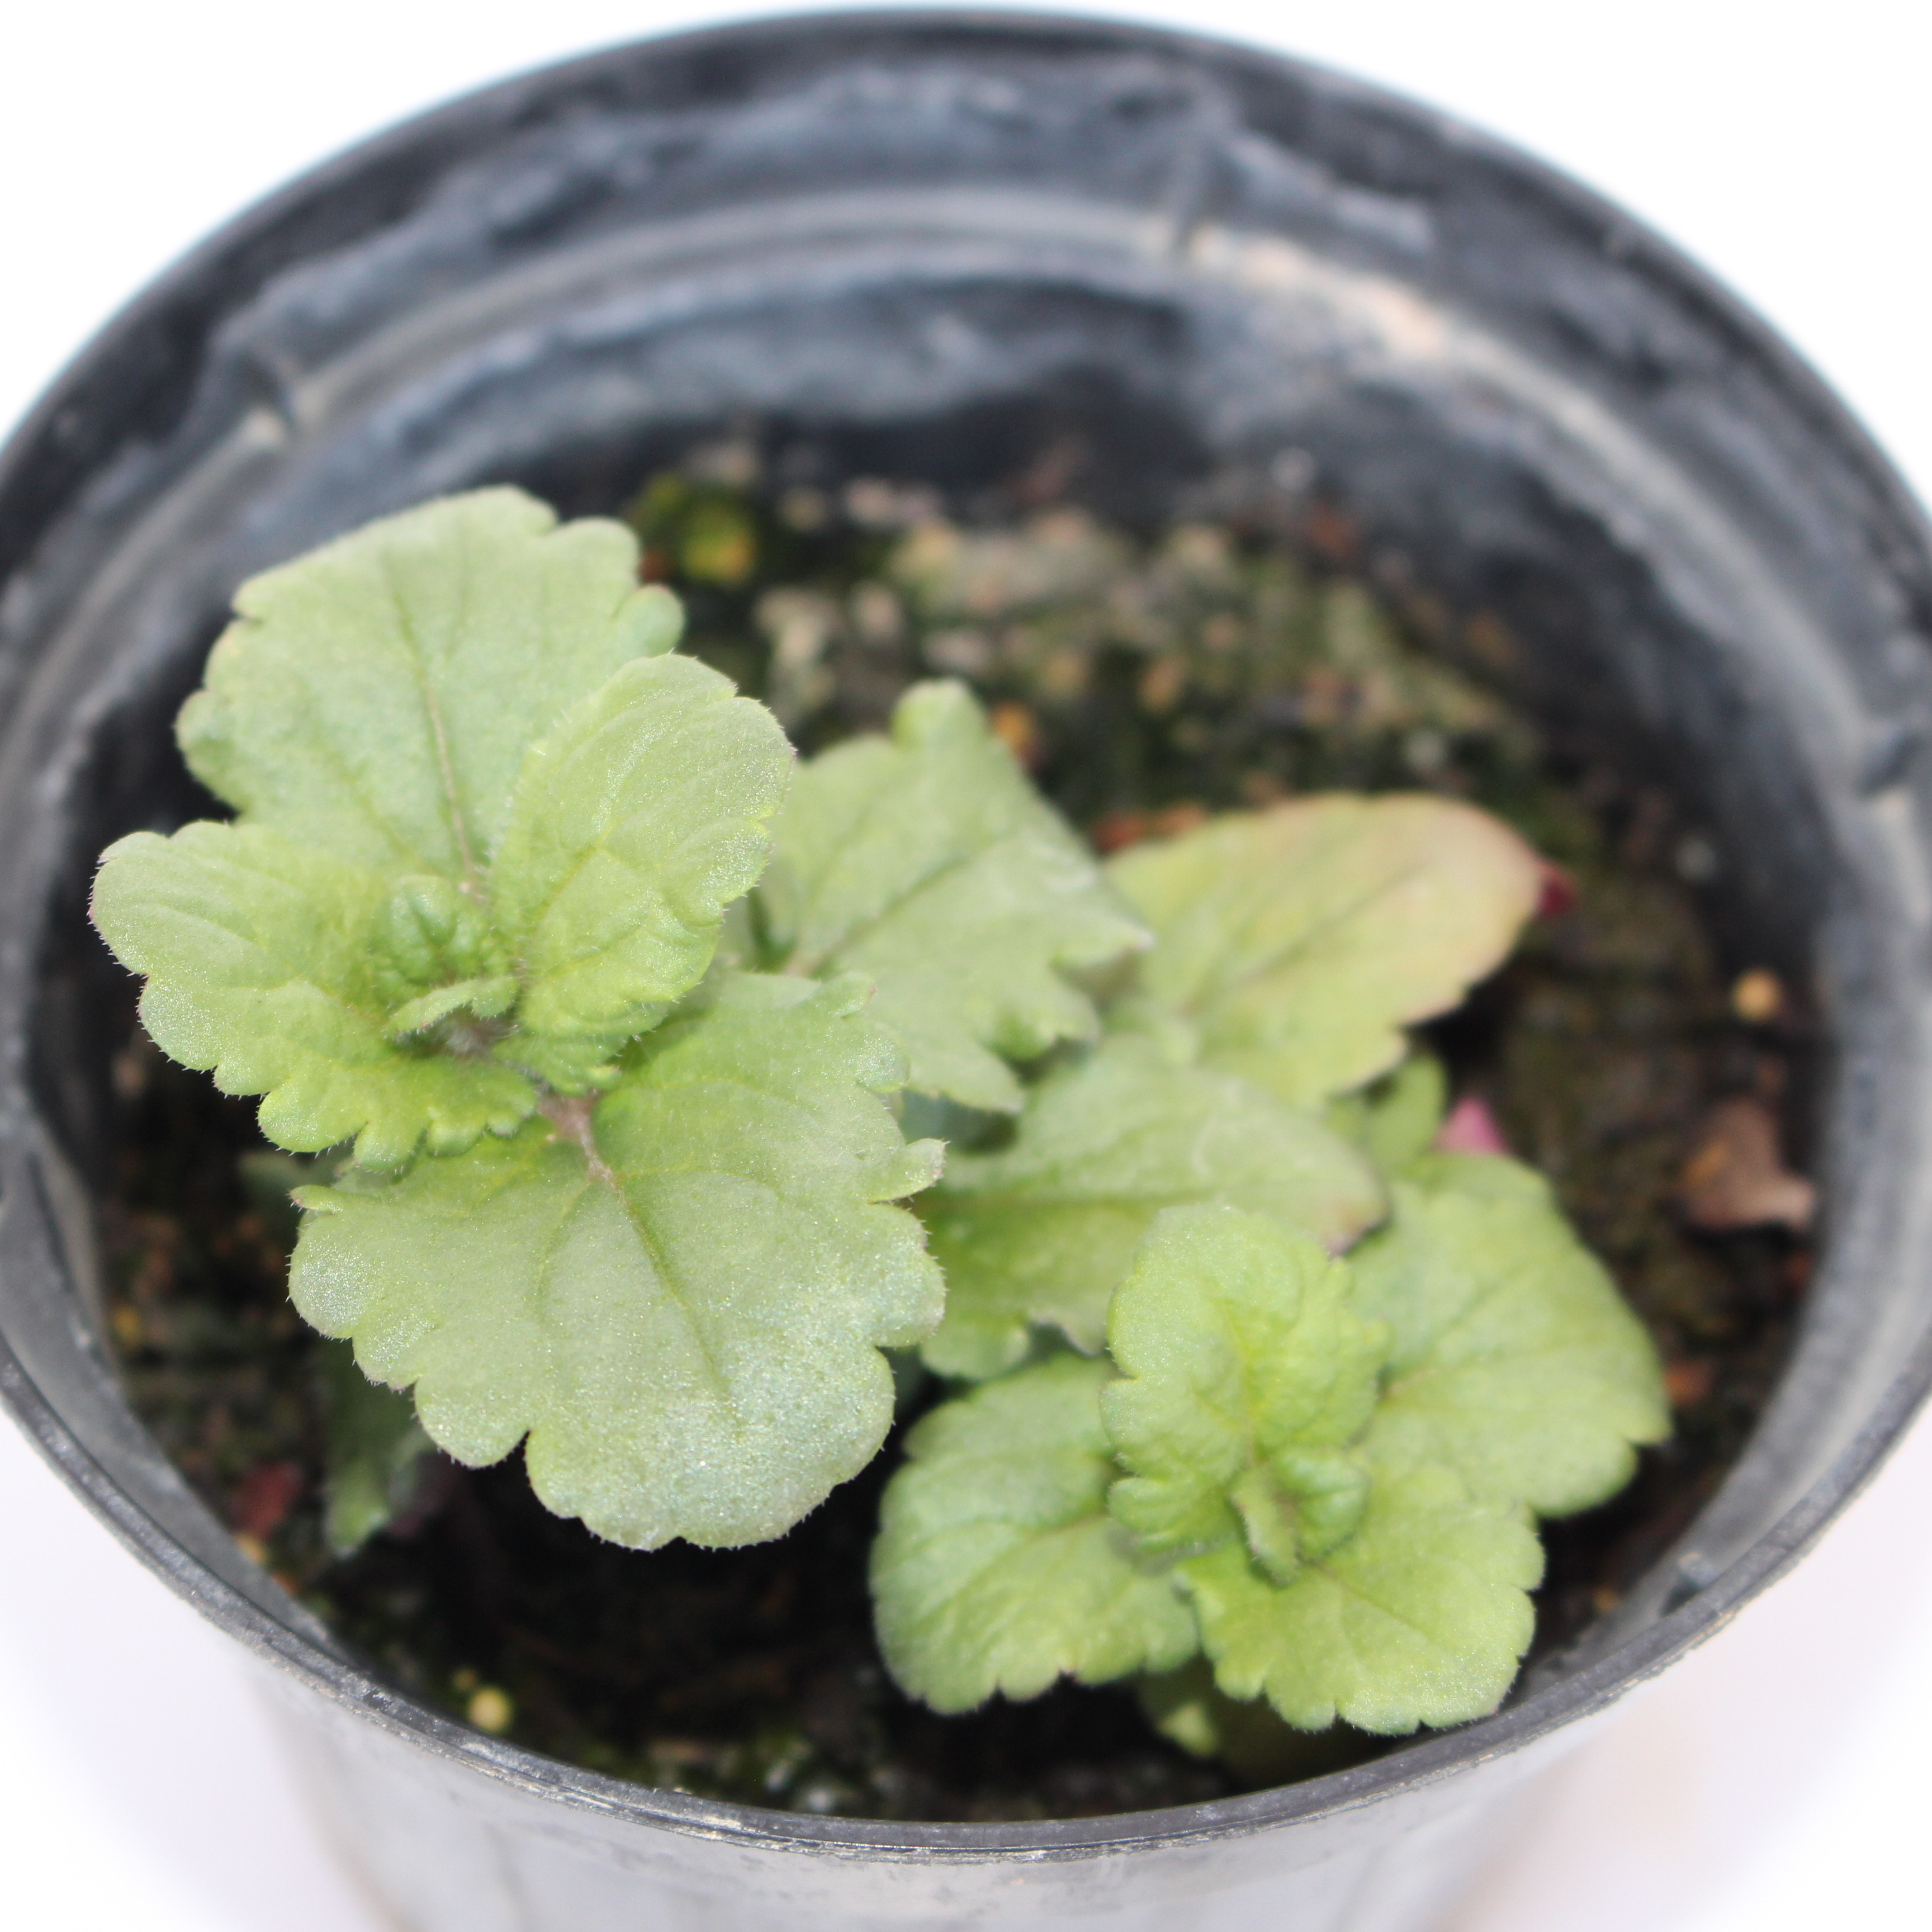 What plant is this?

Veronica persica
